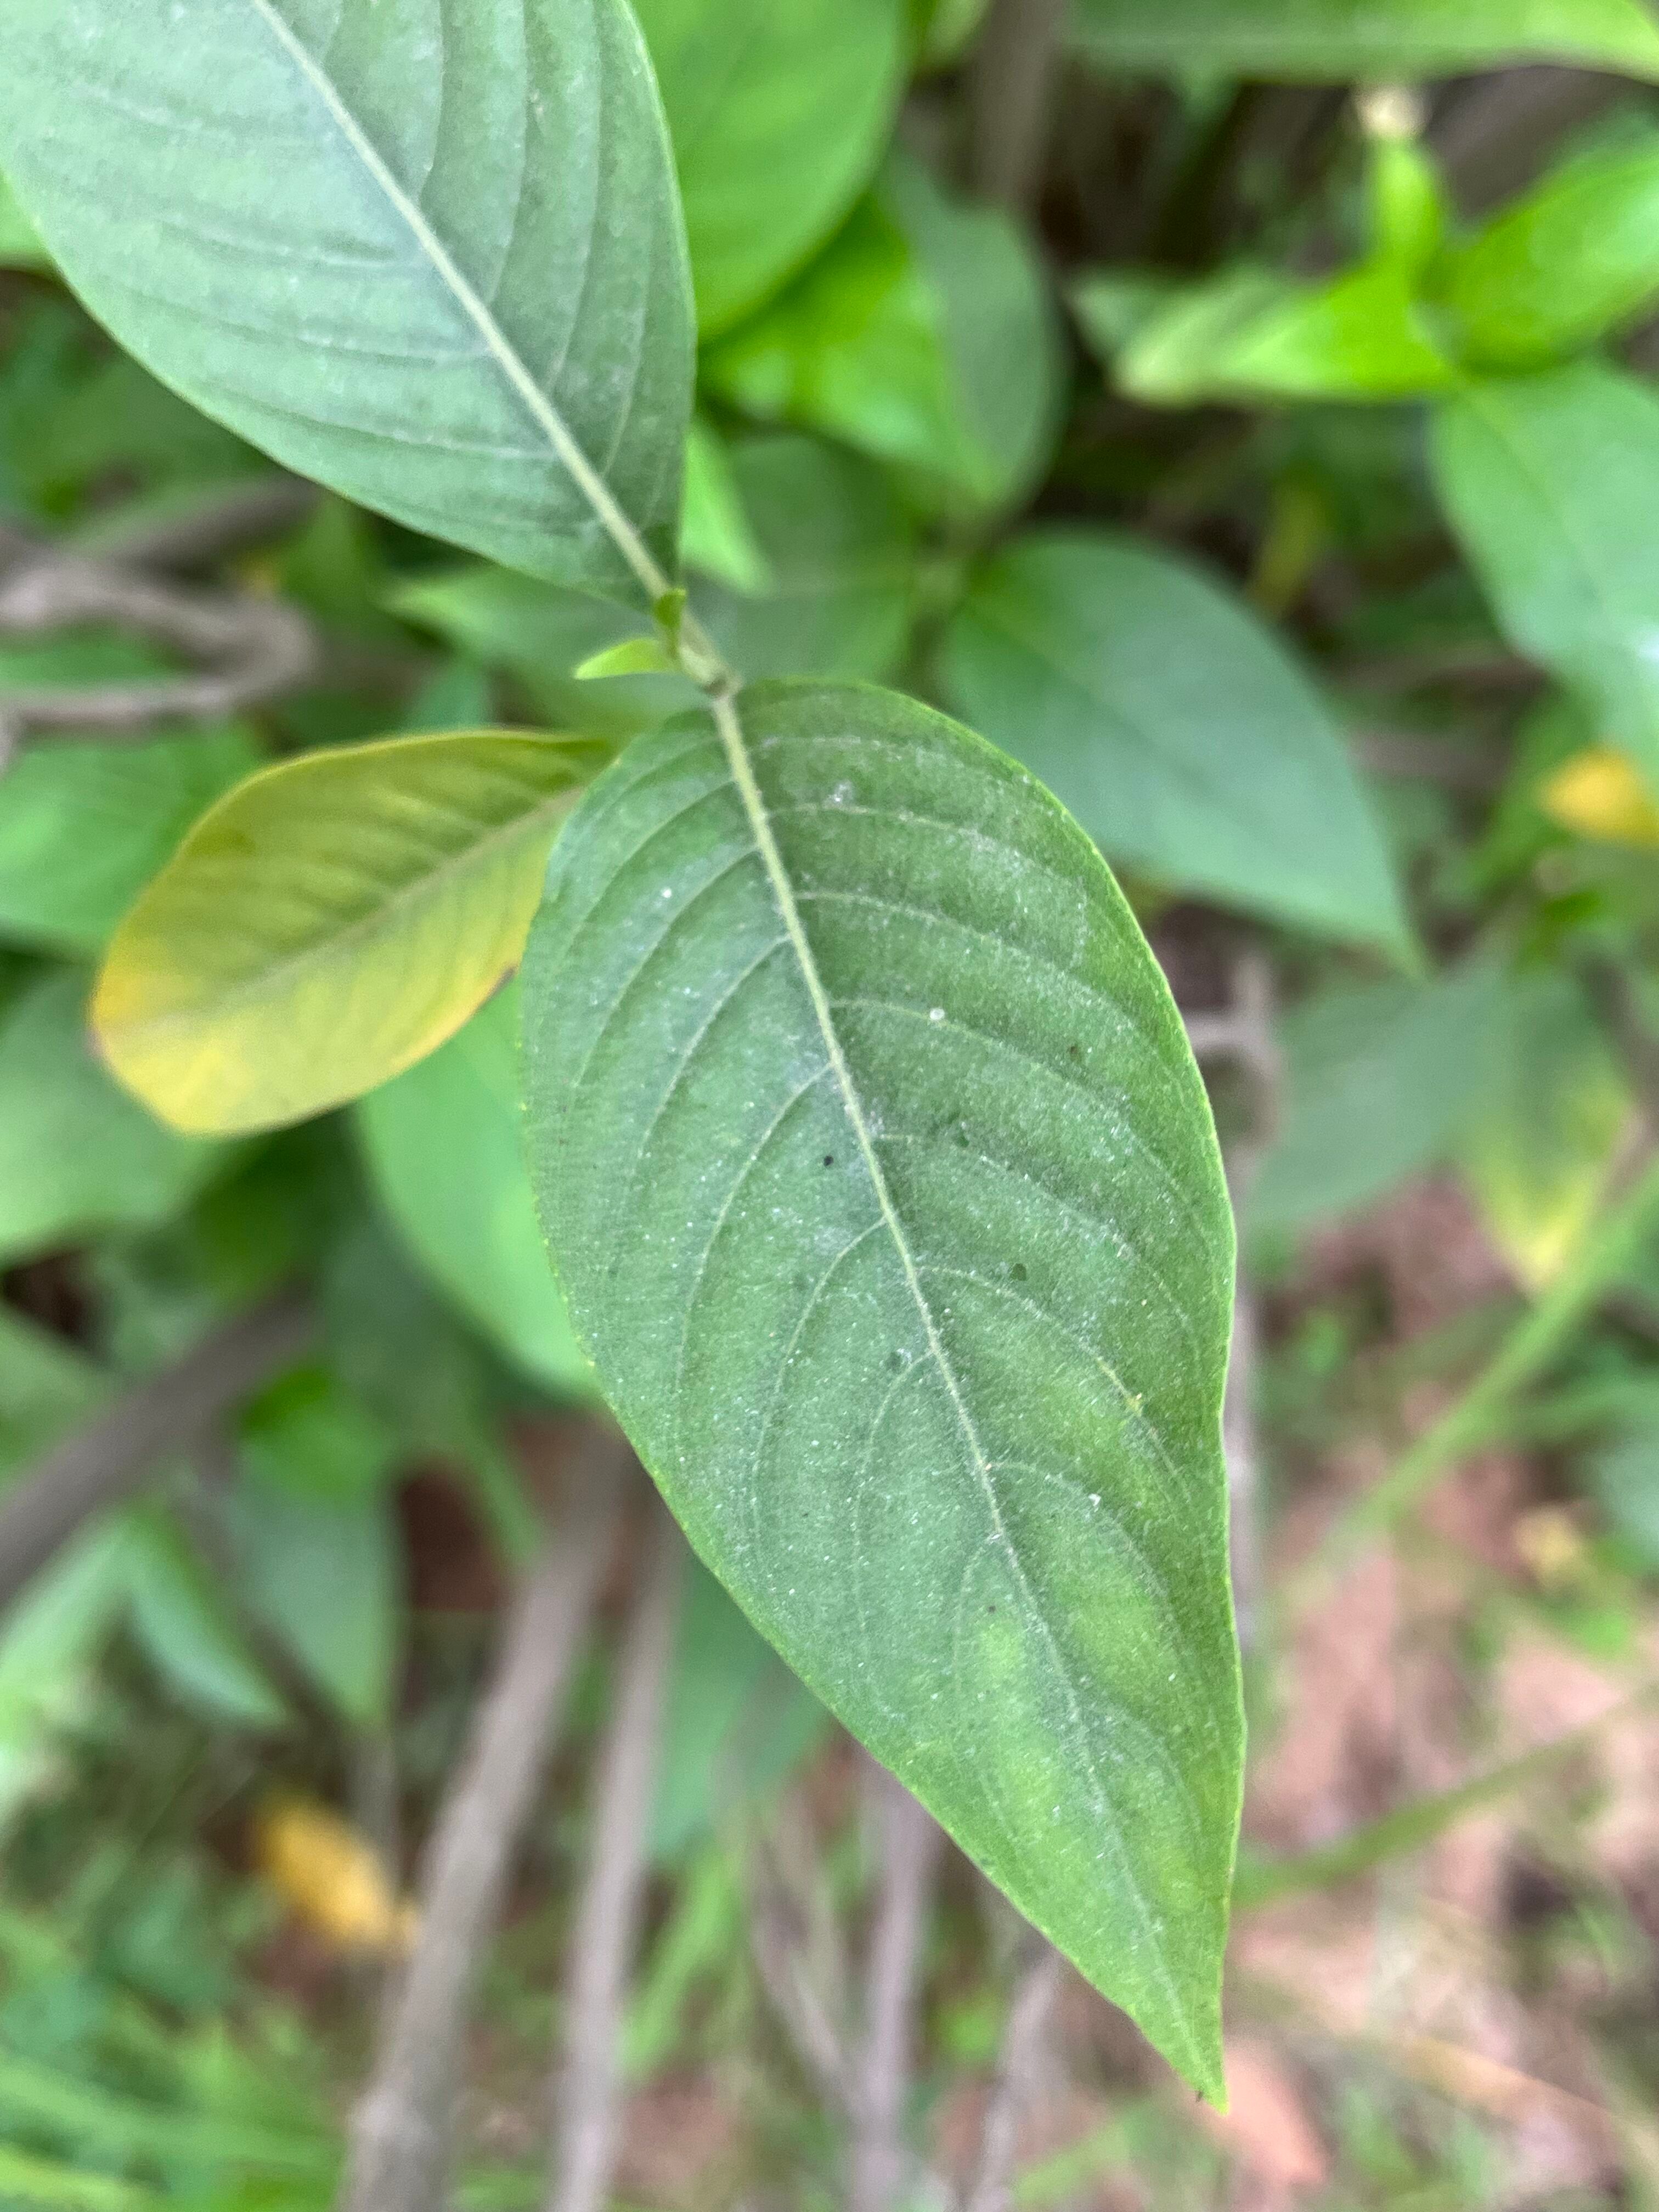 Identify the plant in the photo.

vasaka
